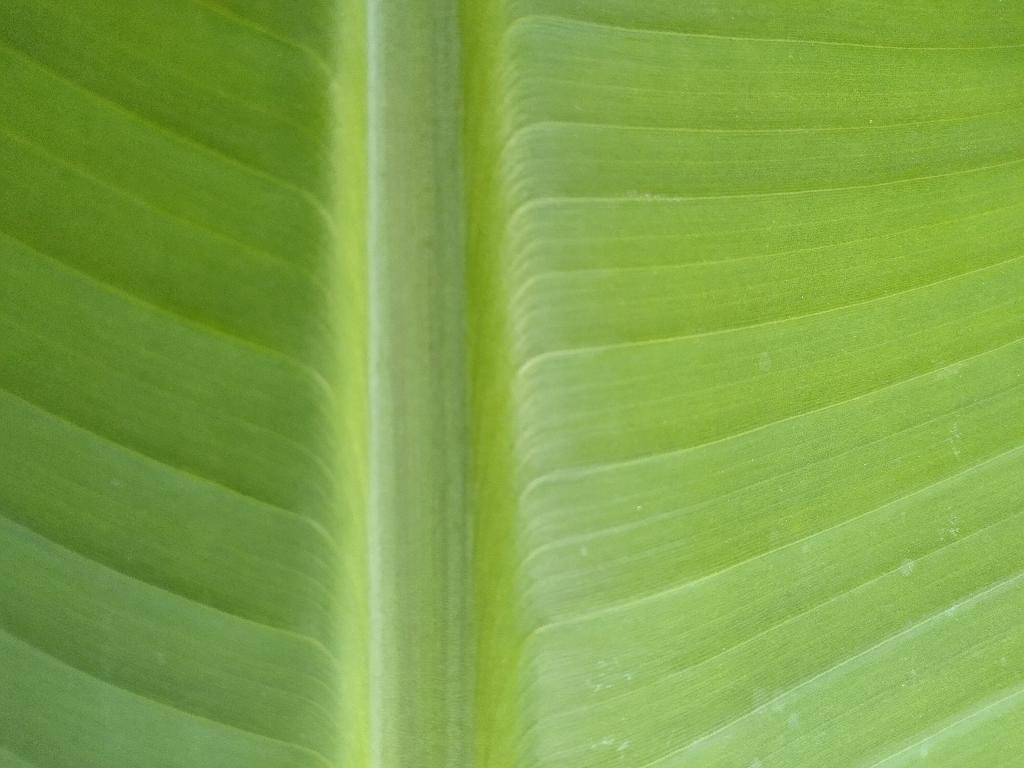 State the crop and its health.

banana, healthy
